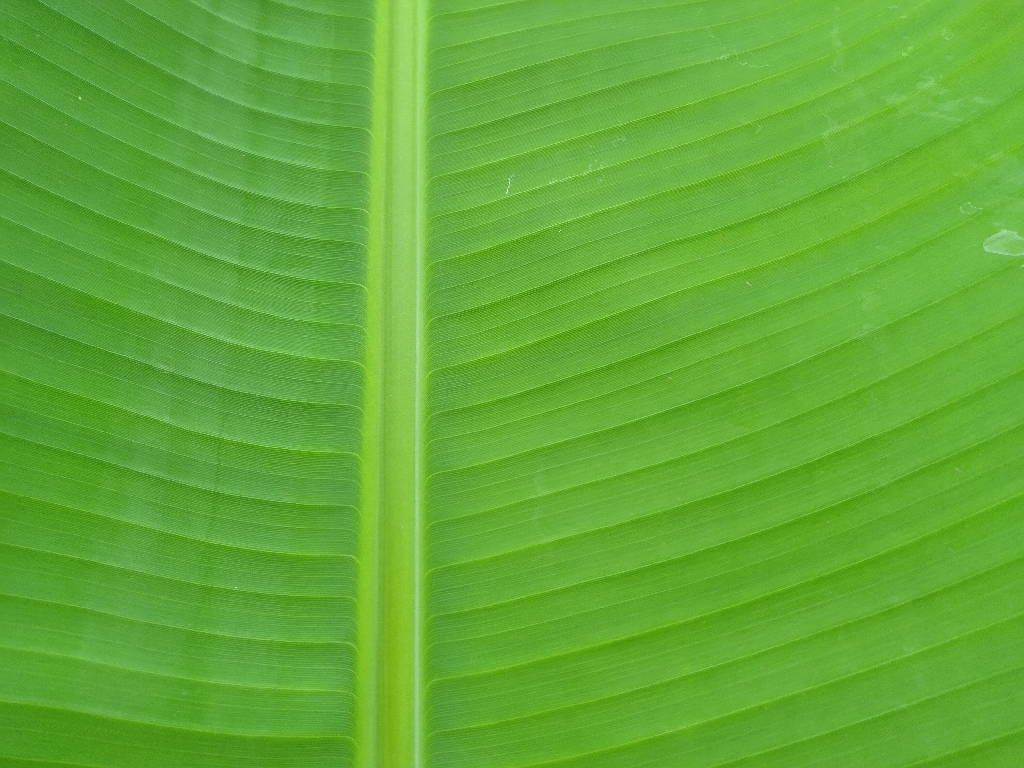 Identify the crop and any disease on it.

banana, healthy
